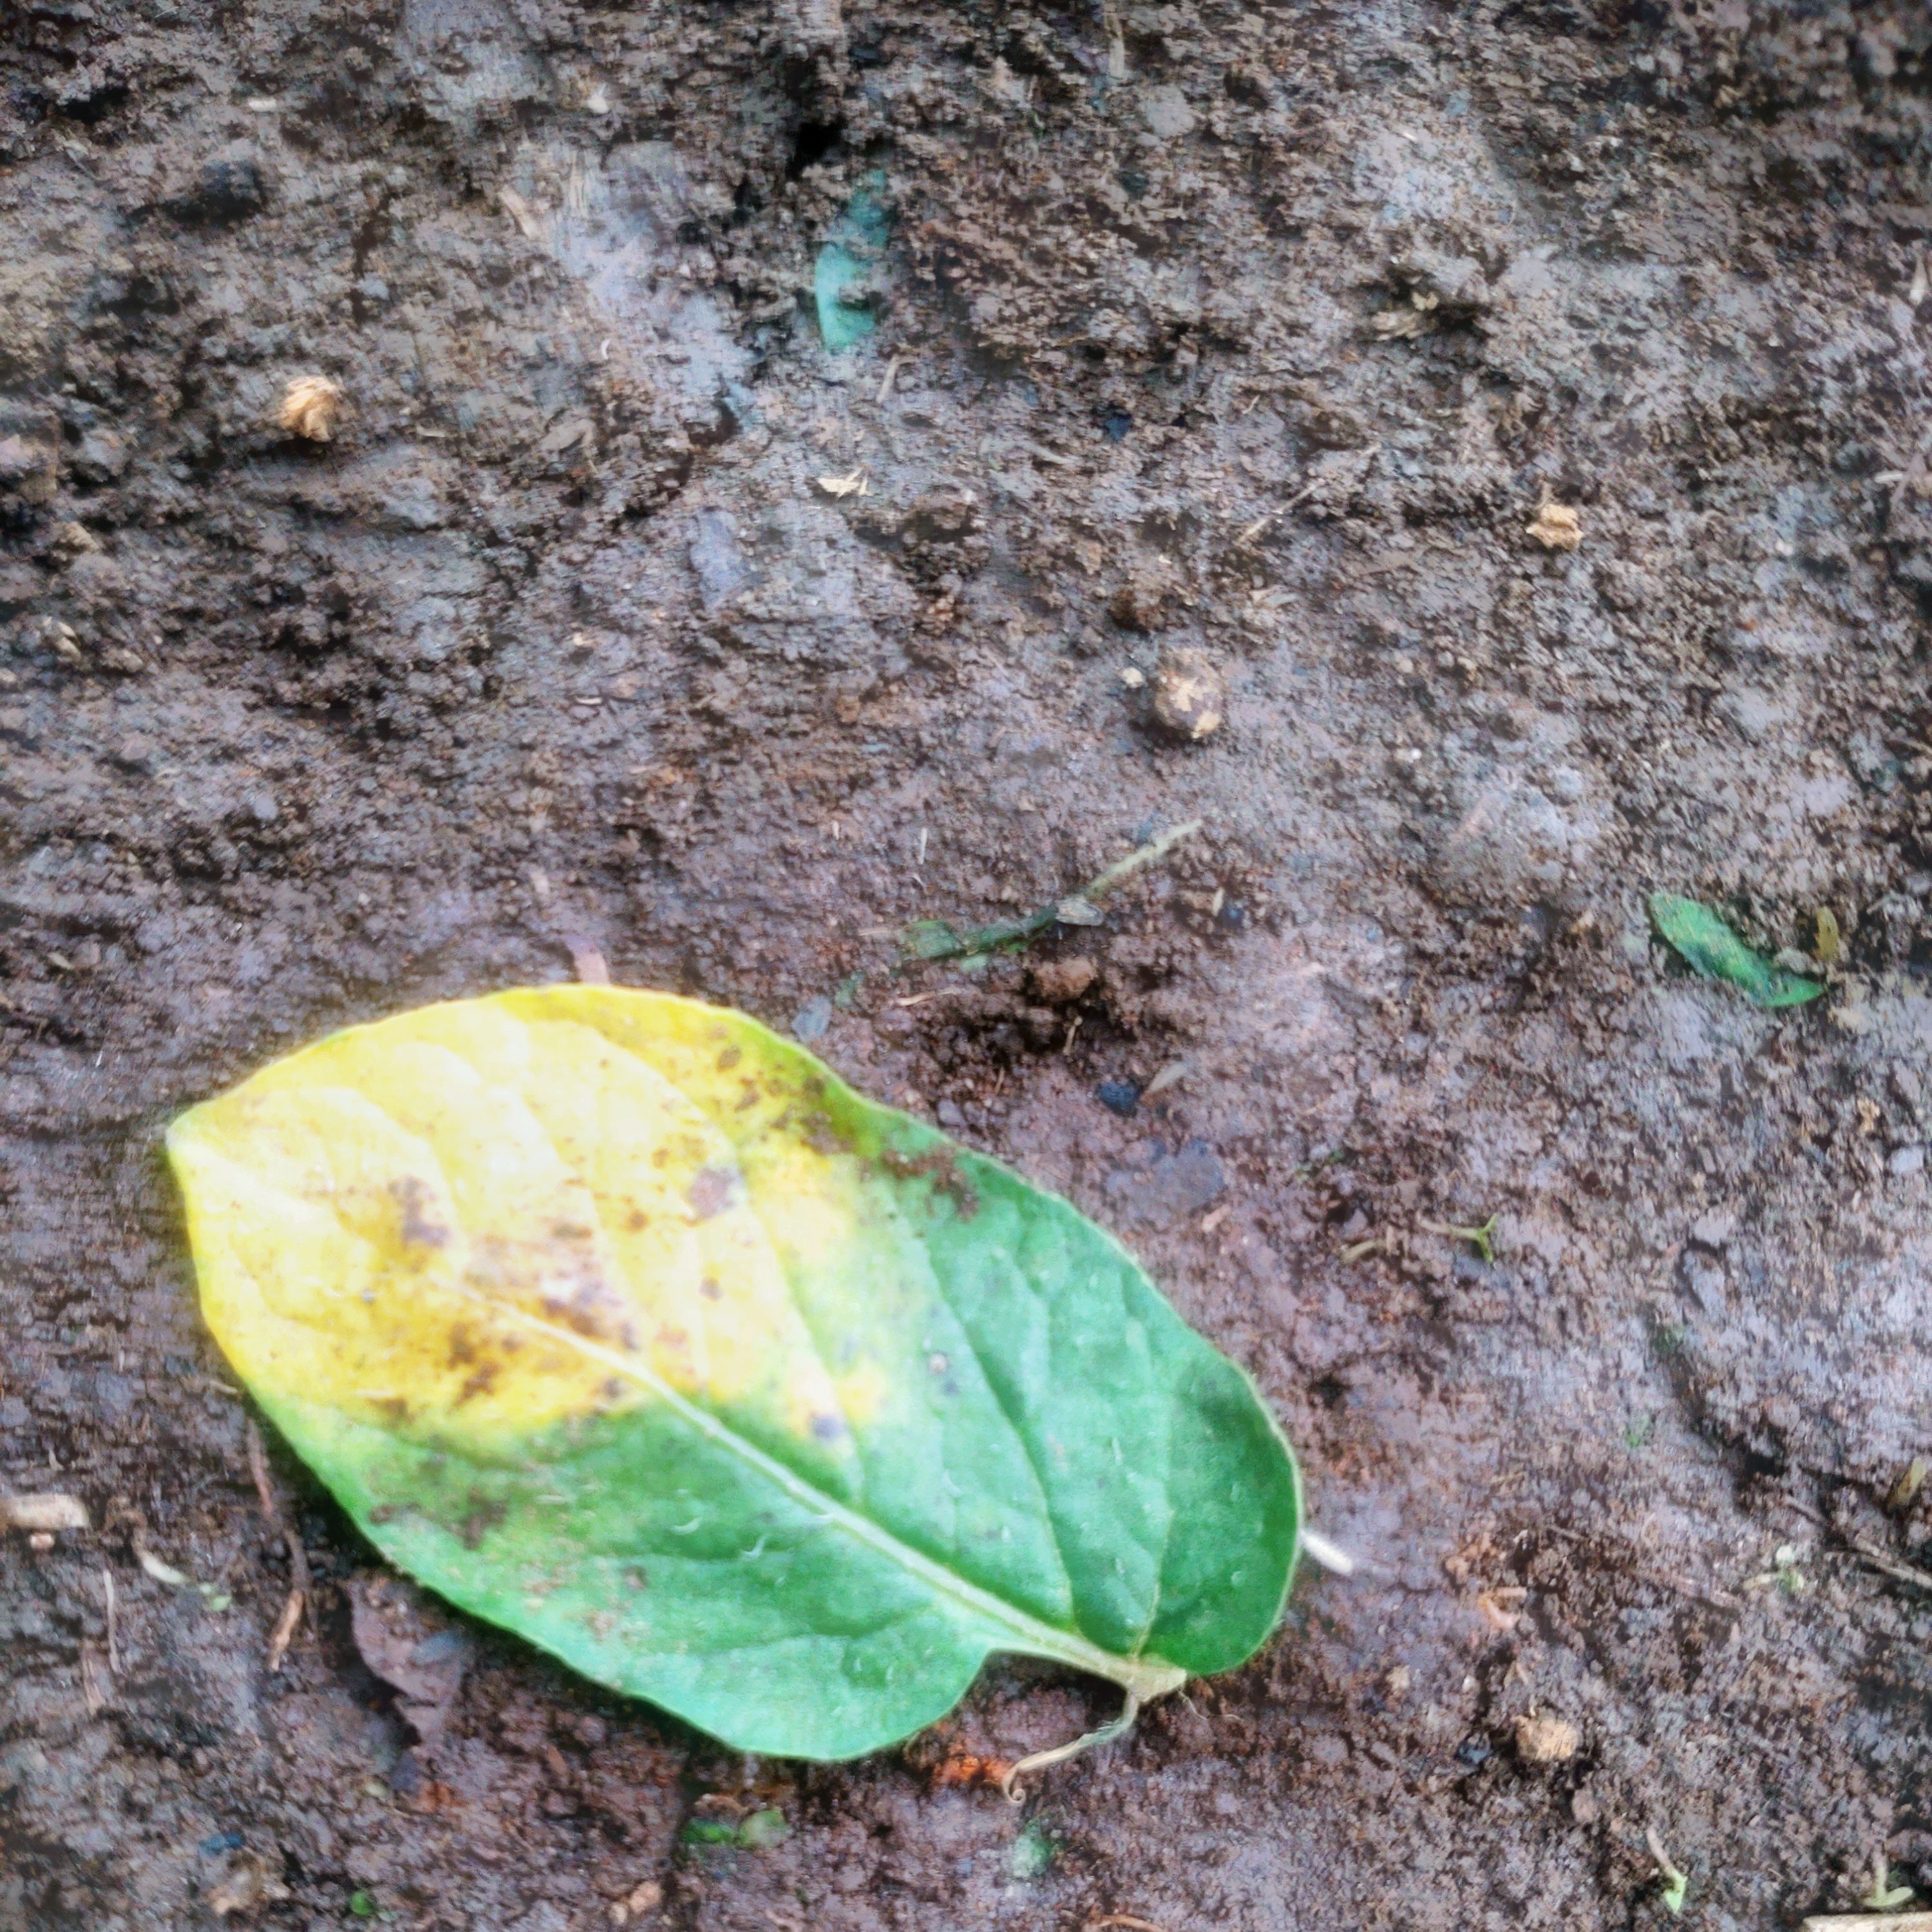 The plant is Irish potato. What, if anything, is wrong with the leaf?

late blight
